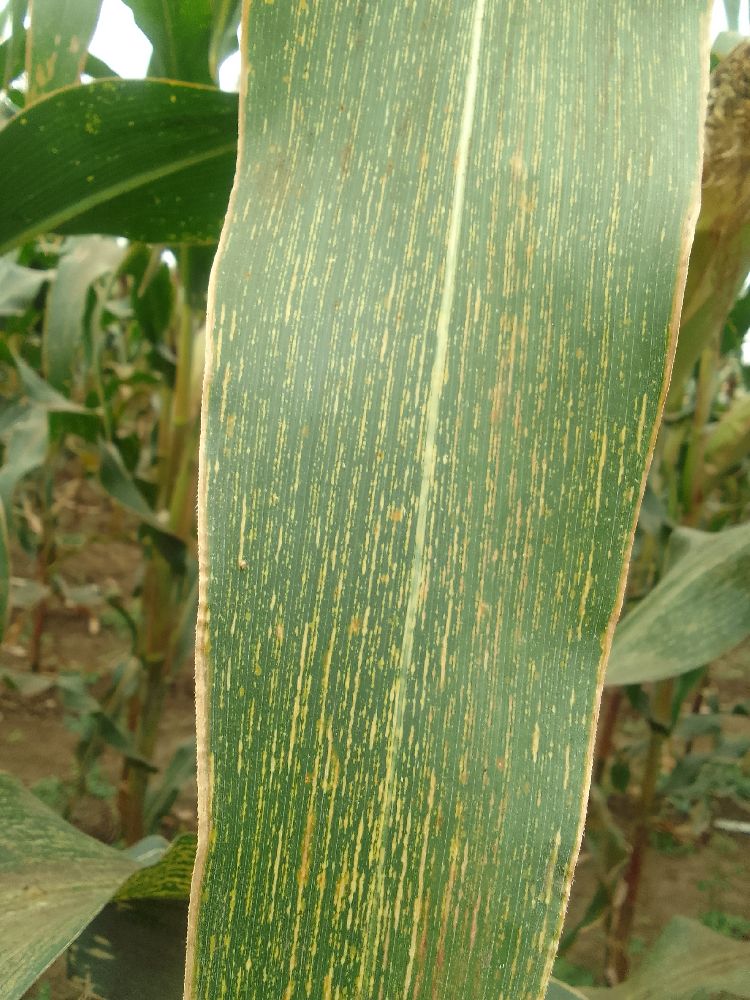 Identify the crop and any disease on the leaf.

maize, maize streak virus
